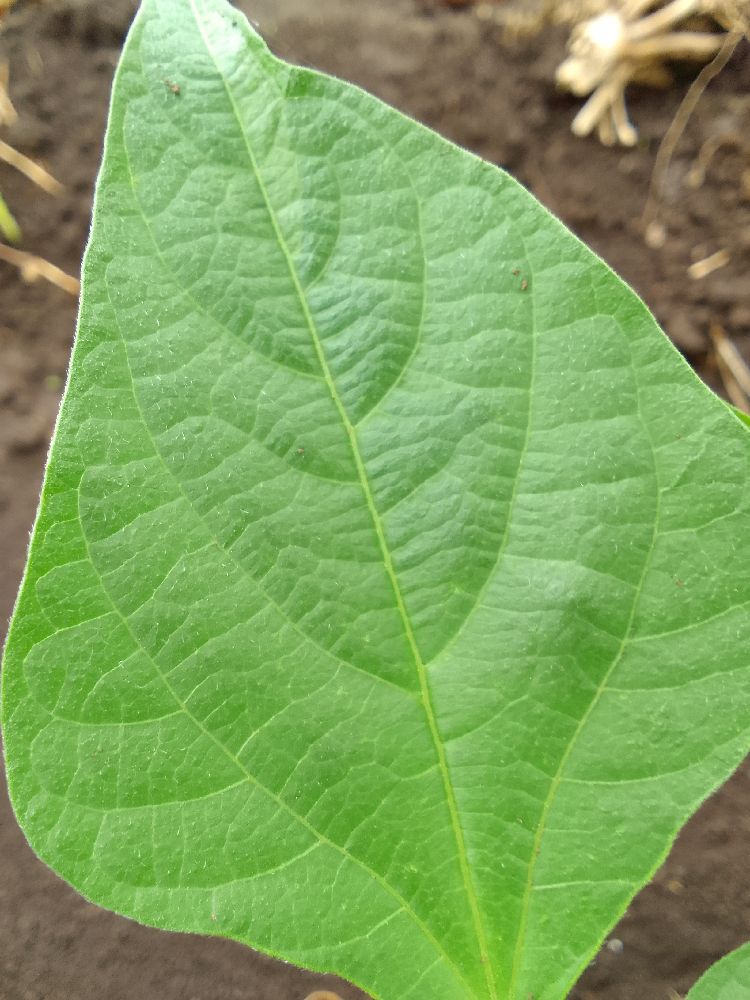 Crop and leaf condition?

common bean, healthy
